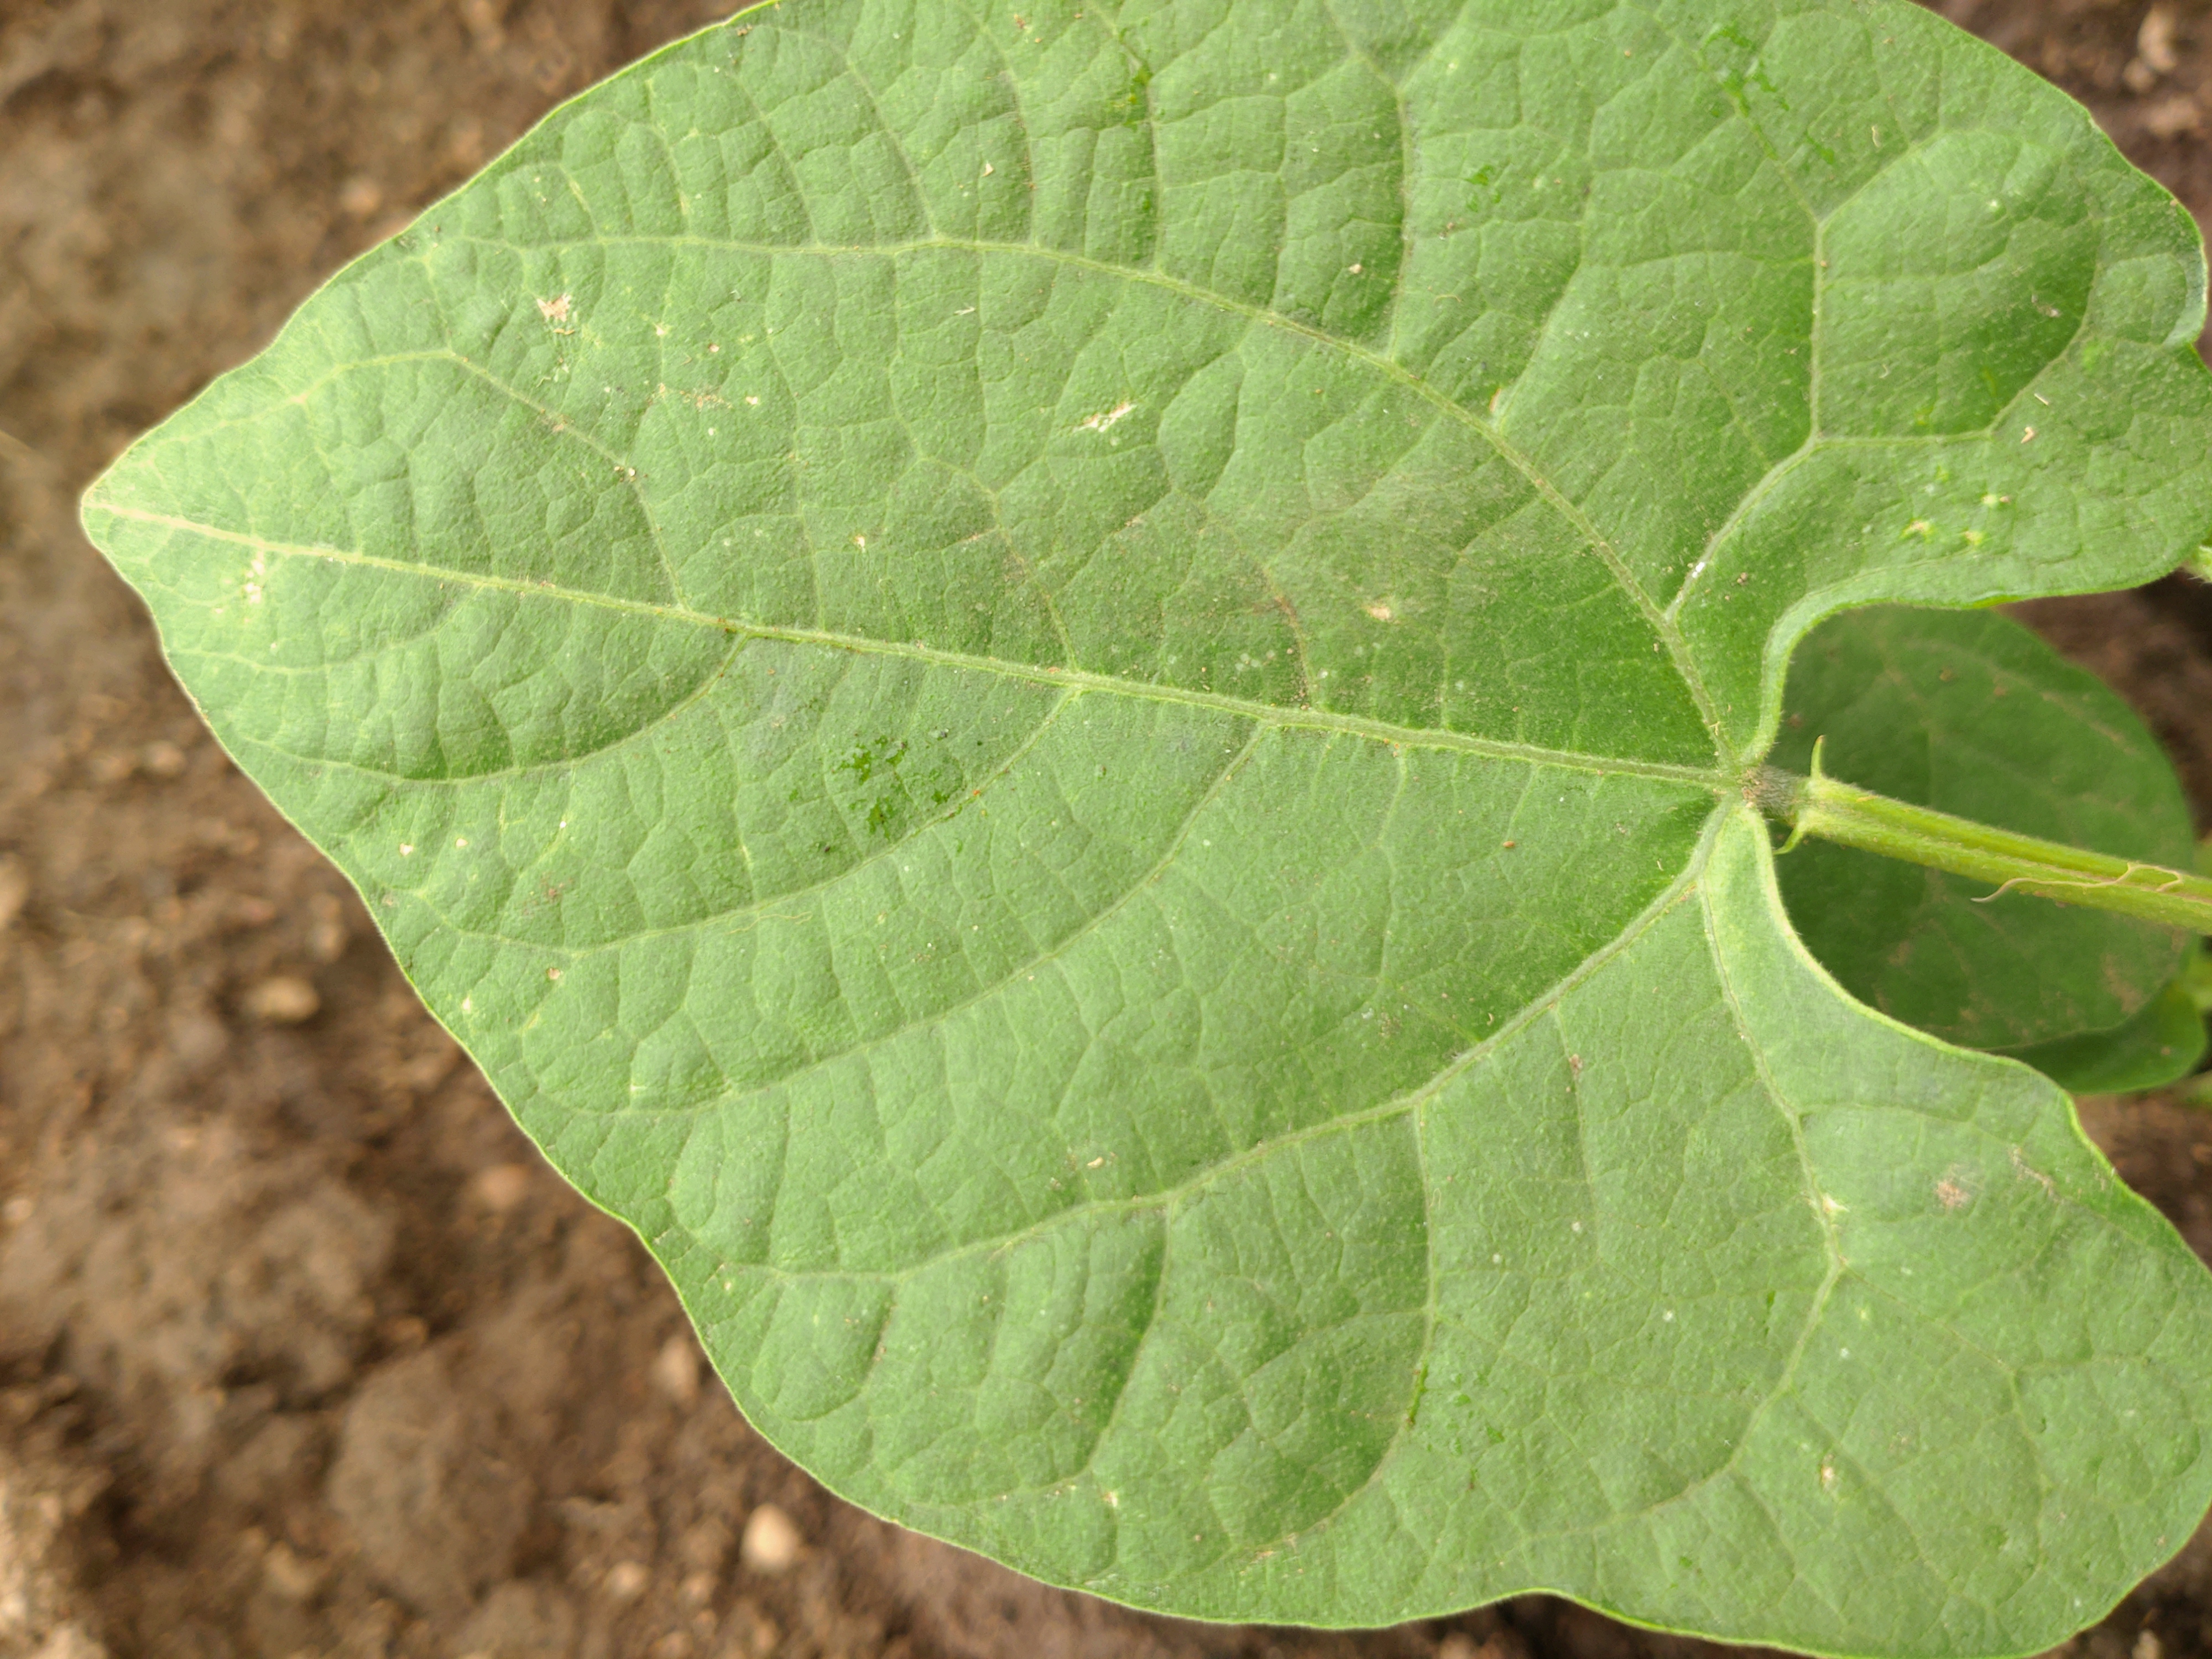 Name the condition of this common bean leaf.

healthy
